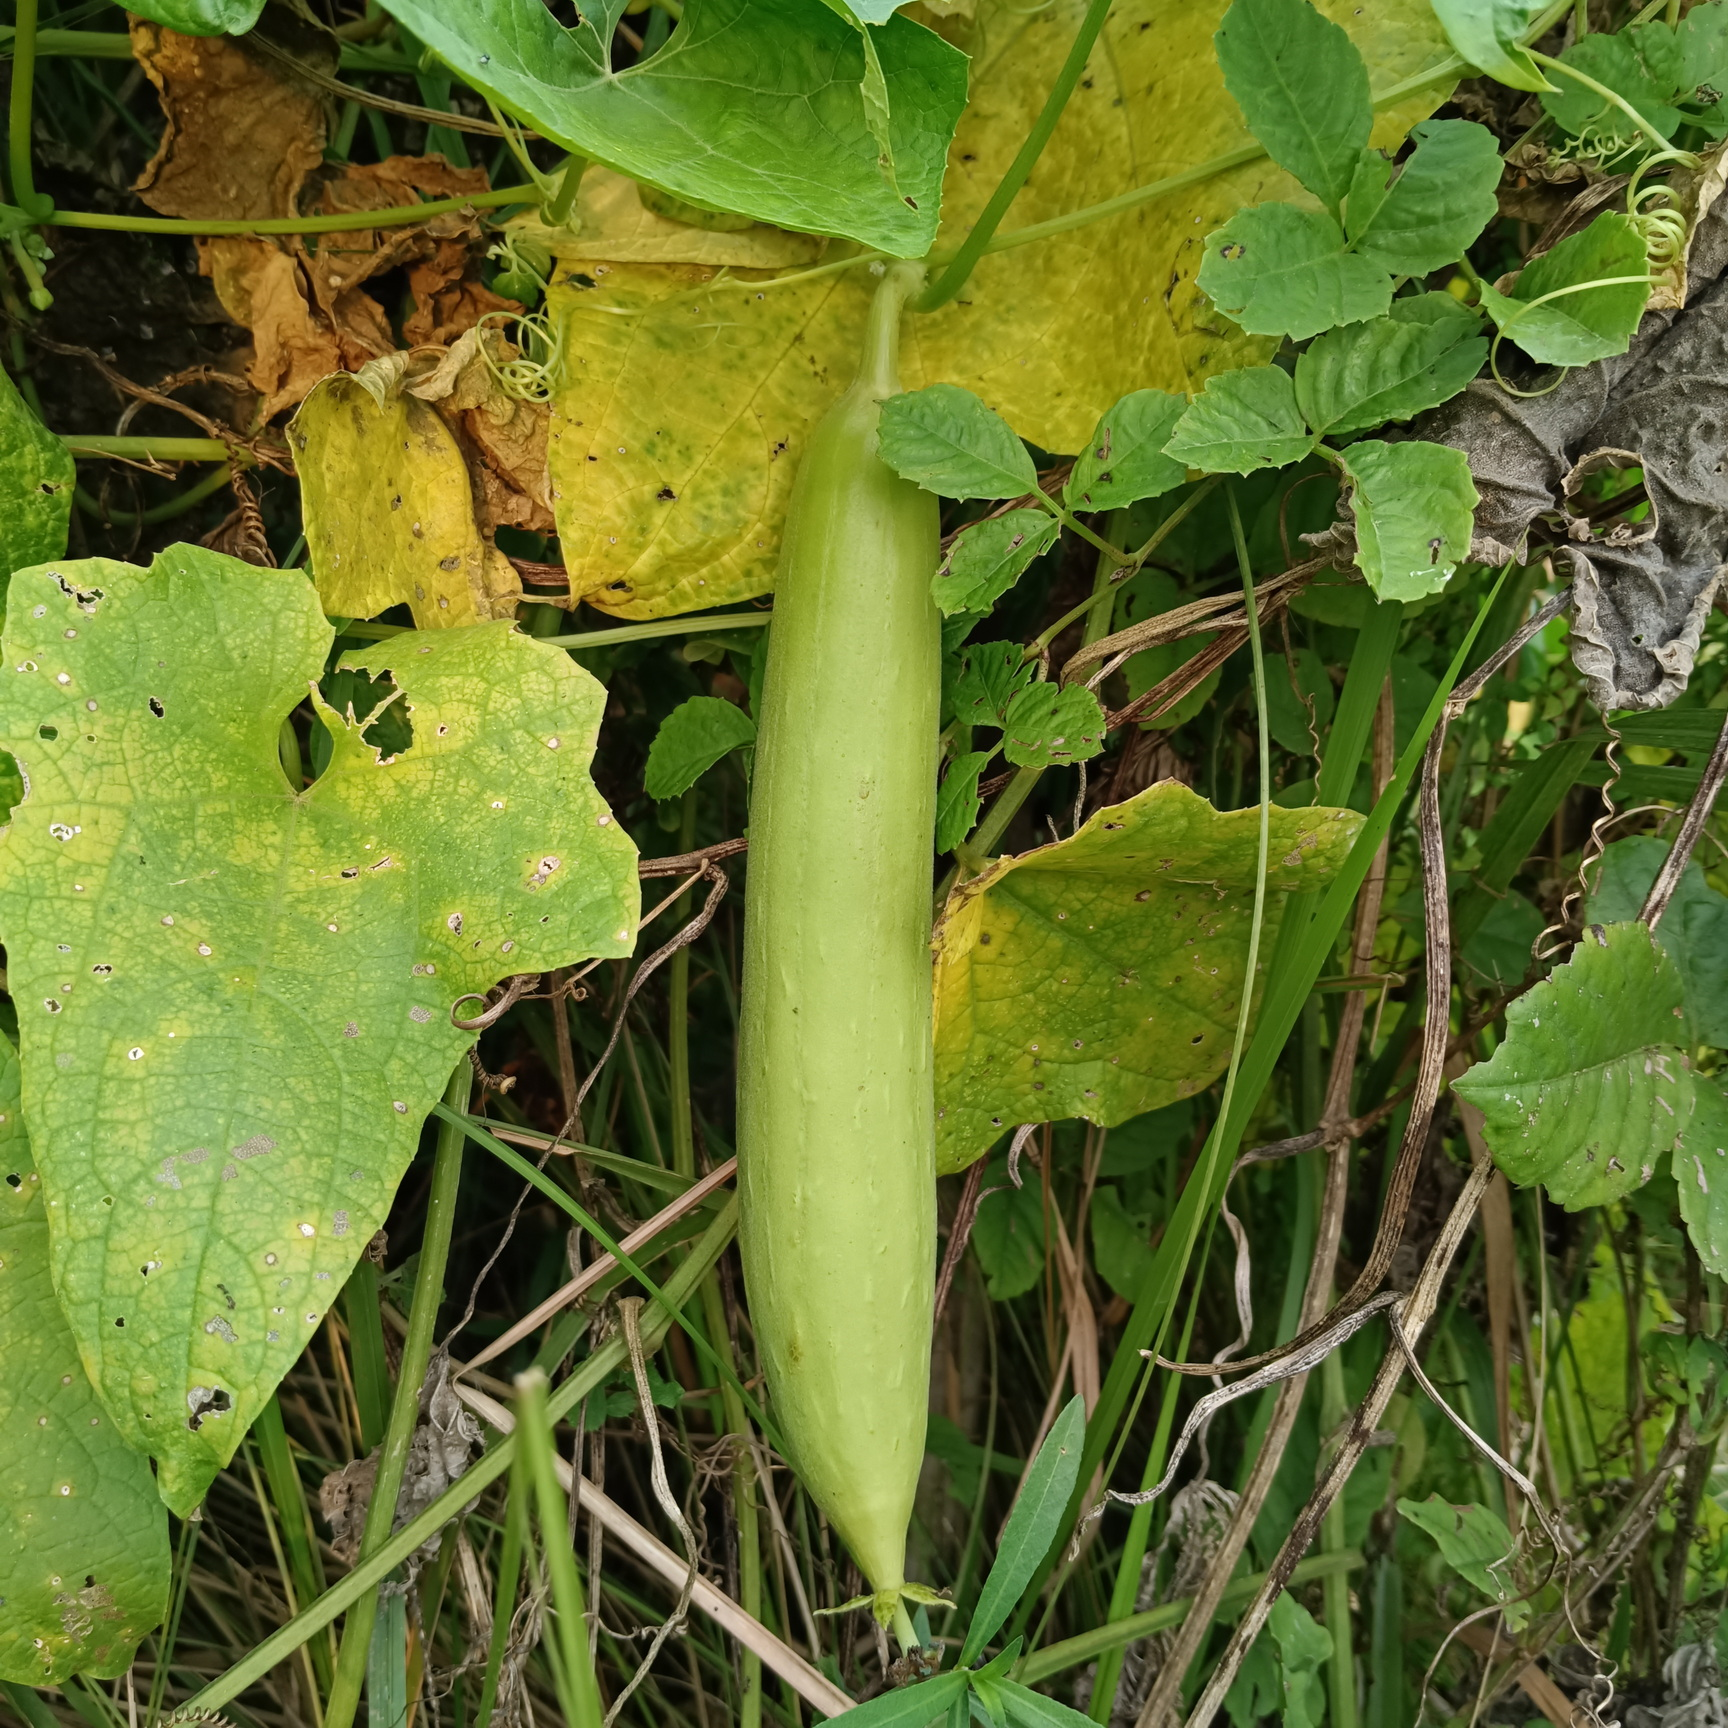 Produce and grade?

luffa, fresh
